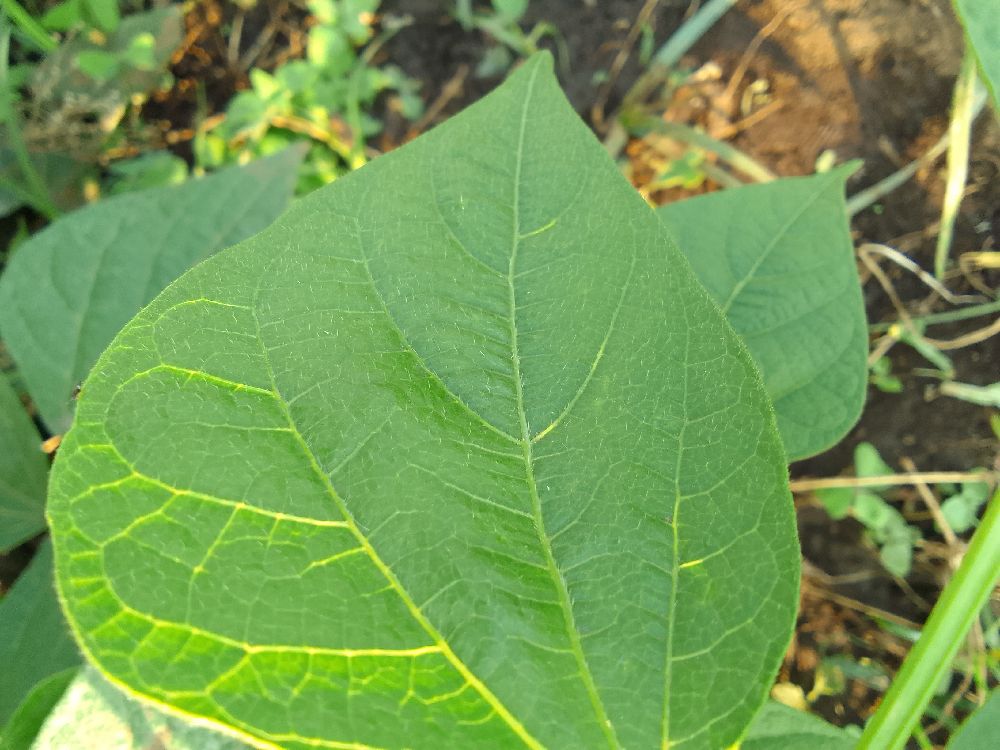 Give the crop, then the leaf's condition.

common bean, healthy
